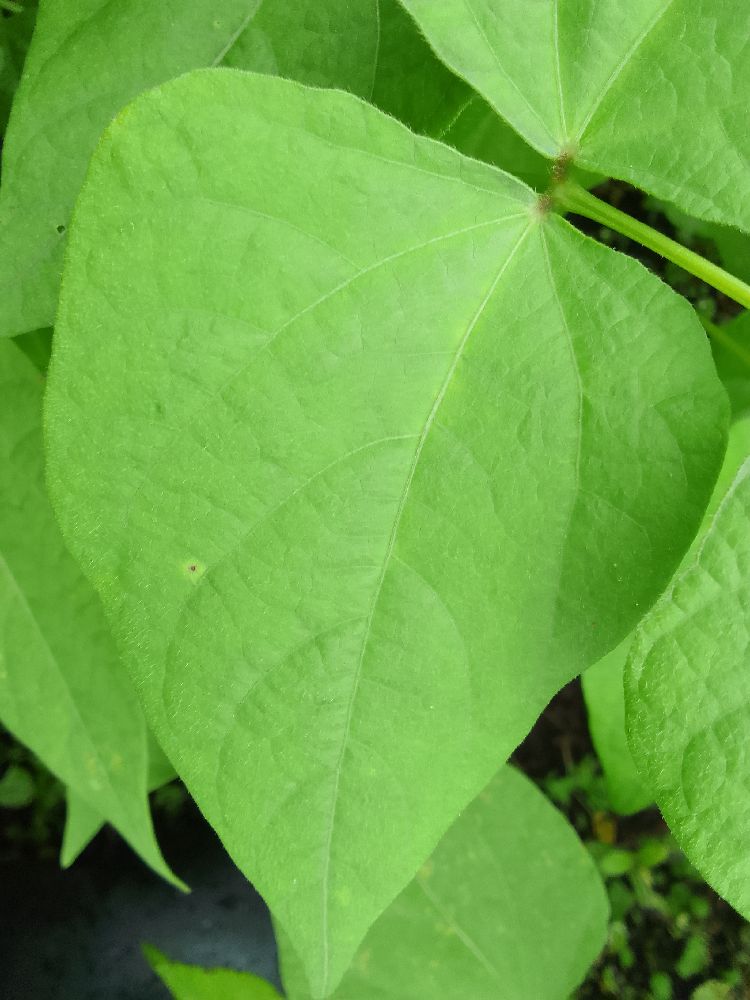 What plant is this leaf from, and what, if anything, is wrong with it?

common bean, healthy
